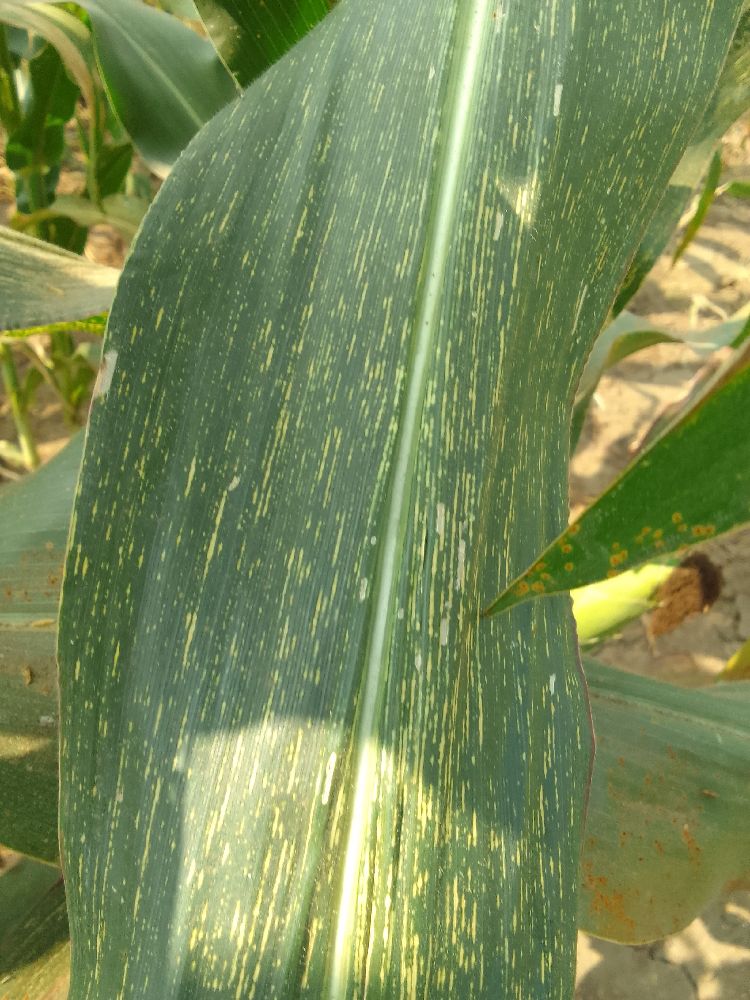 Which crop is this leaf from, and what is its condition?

maize, maize streak virus
